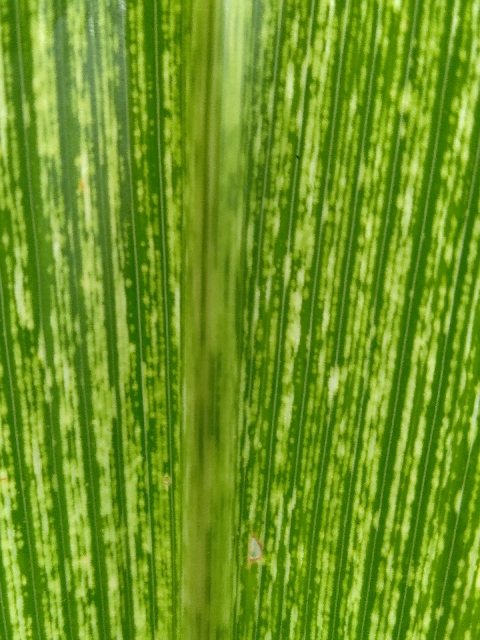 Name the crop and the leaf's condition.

maize, maize streak virus
